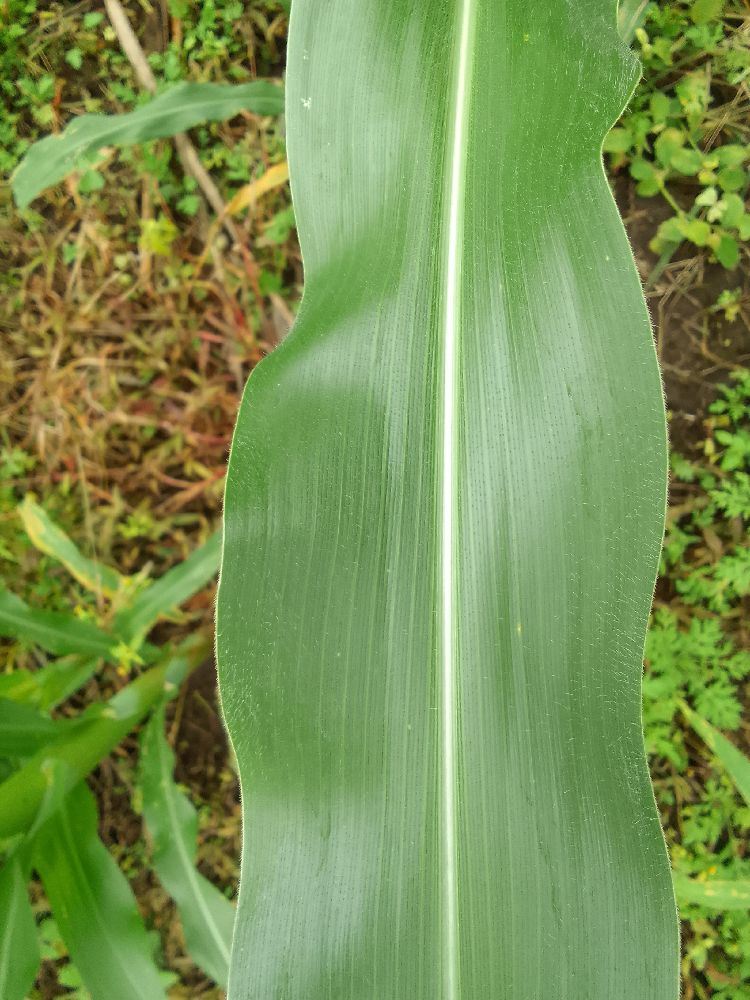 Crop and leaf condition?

maize, healthy
